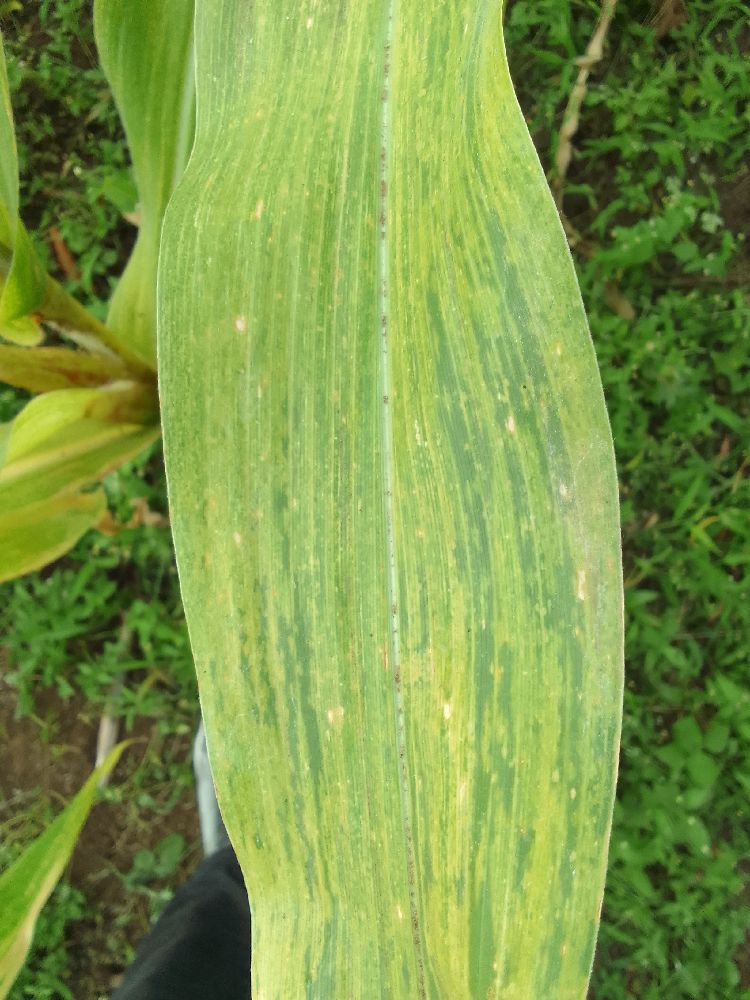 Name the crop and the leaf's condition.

maize, maize lethal necrosis
